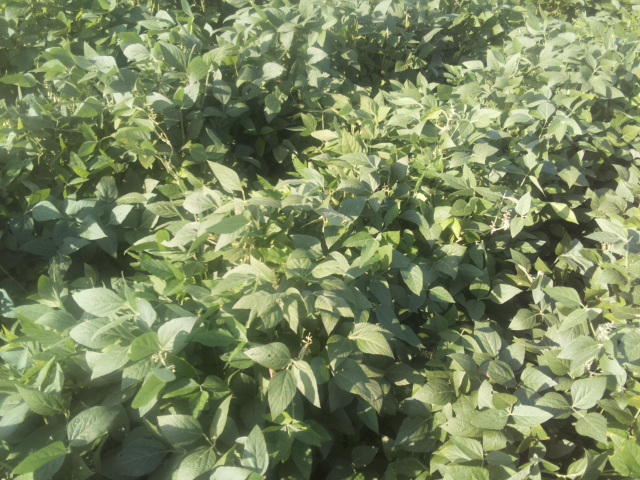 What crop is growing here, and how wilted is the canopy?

soybean, leaves with no wilting
